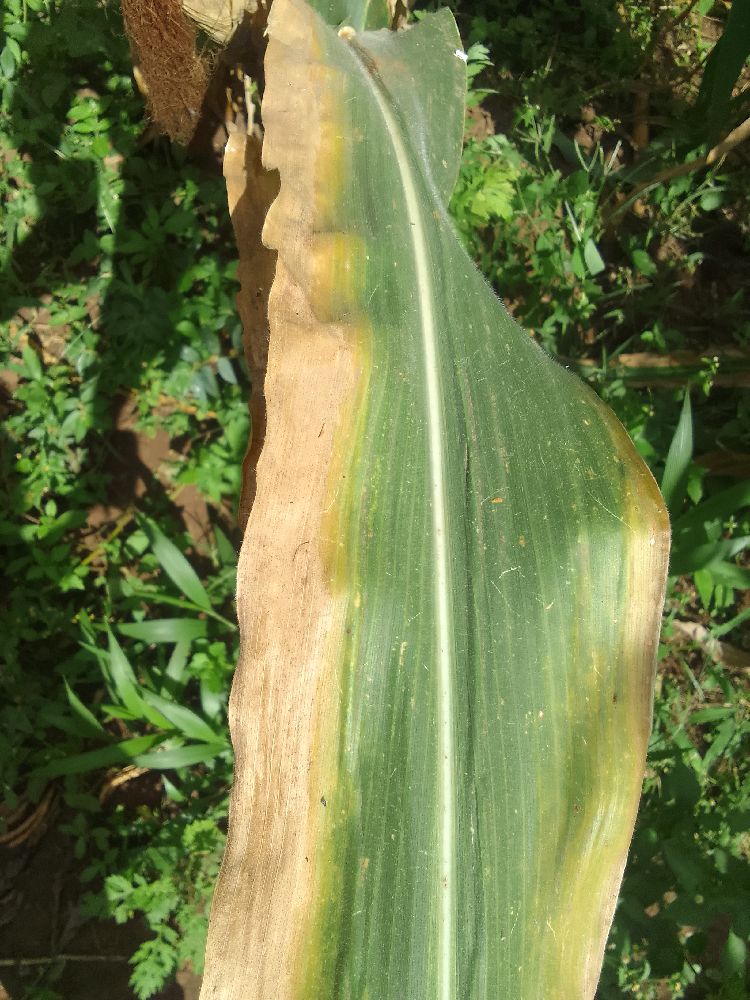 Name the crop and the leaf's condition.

maize, maize lethal necrosis
